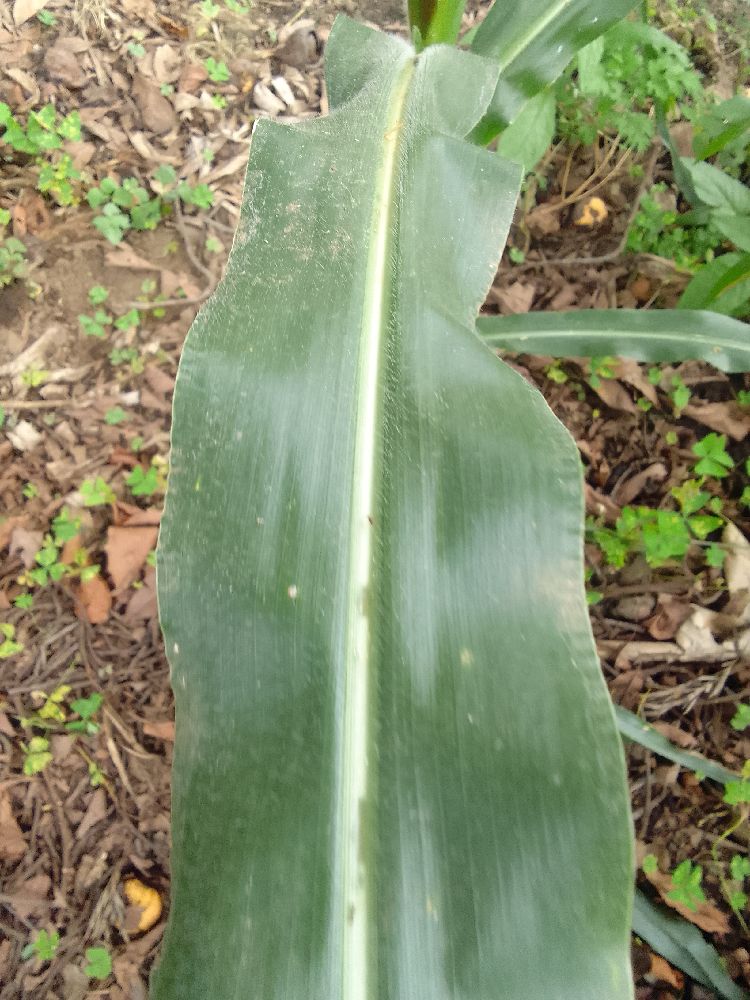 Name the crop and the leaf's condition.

maize, healthy
